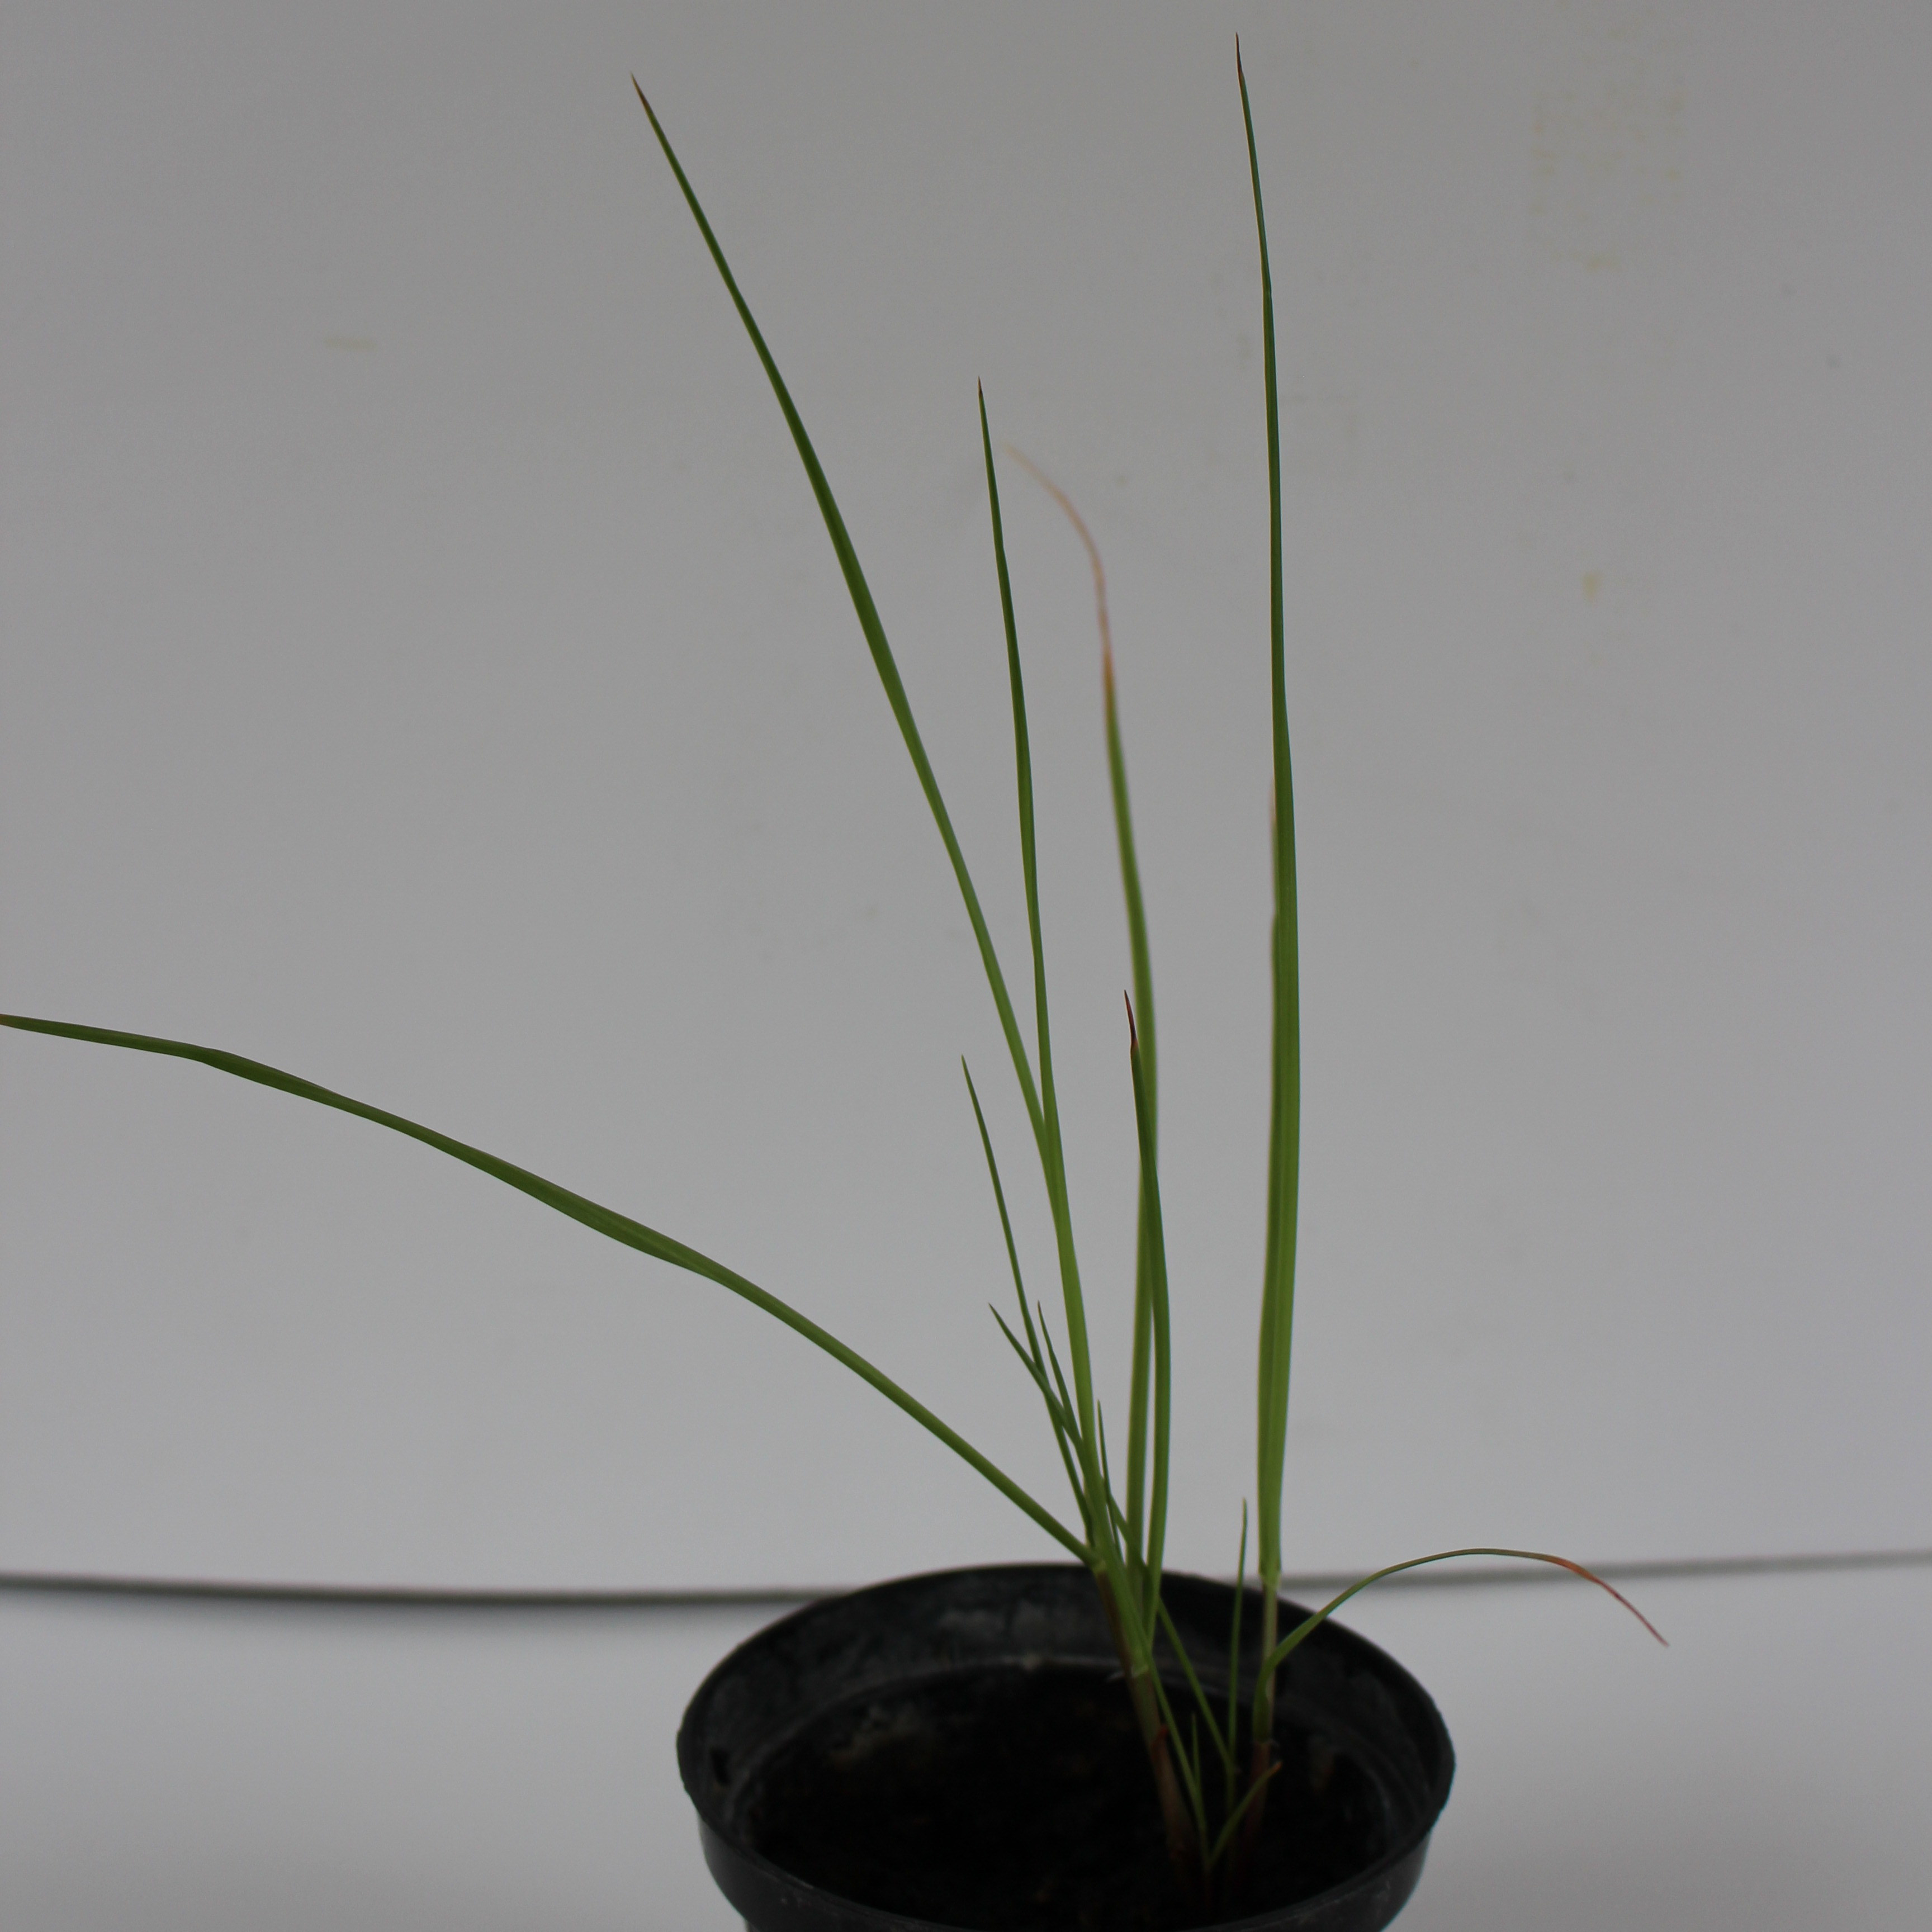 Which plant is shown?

Lolium multiflorum
